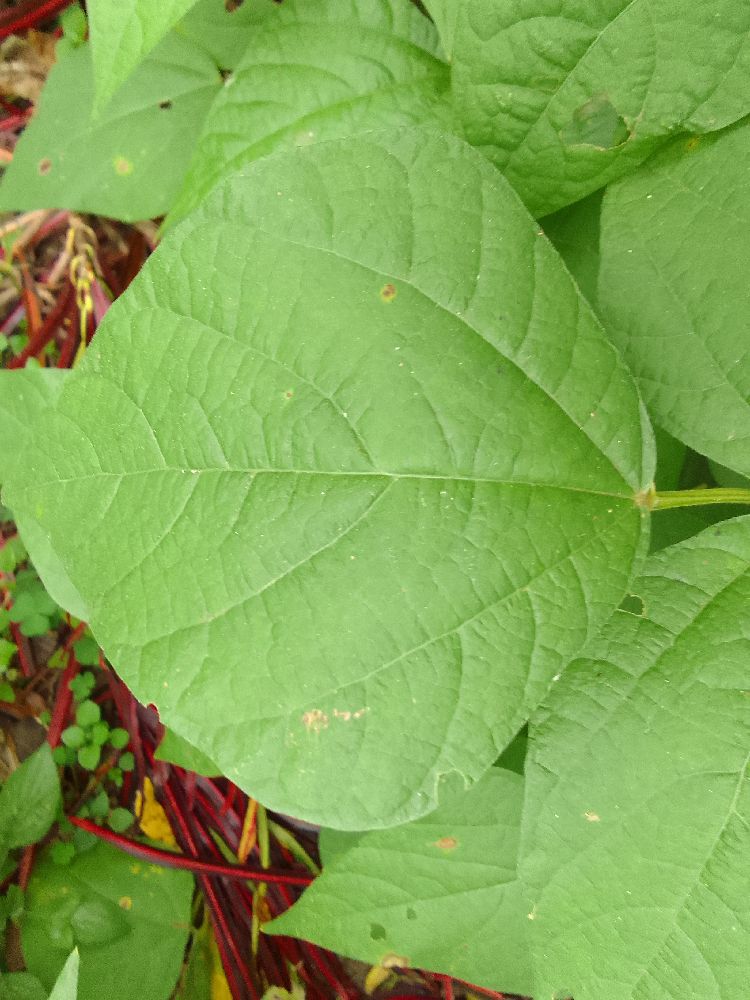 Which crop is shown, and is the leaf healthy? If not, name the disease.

common bean, healthy
